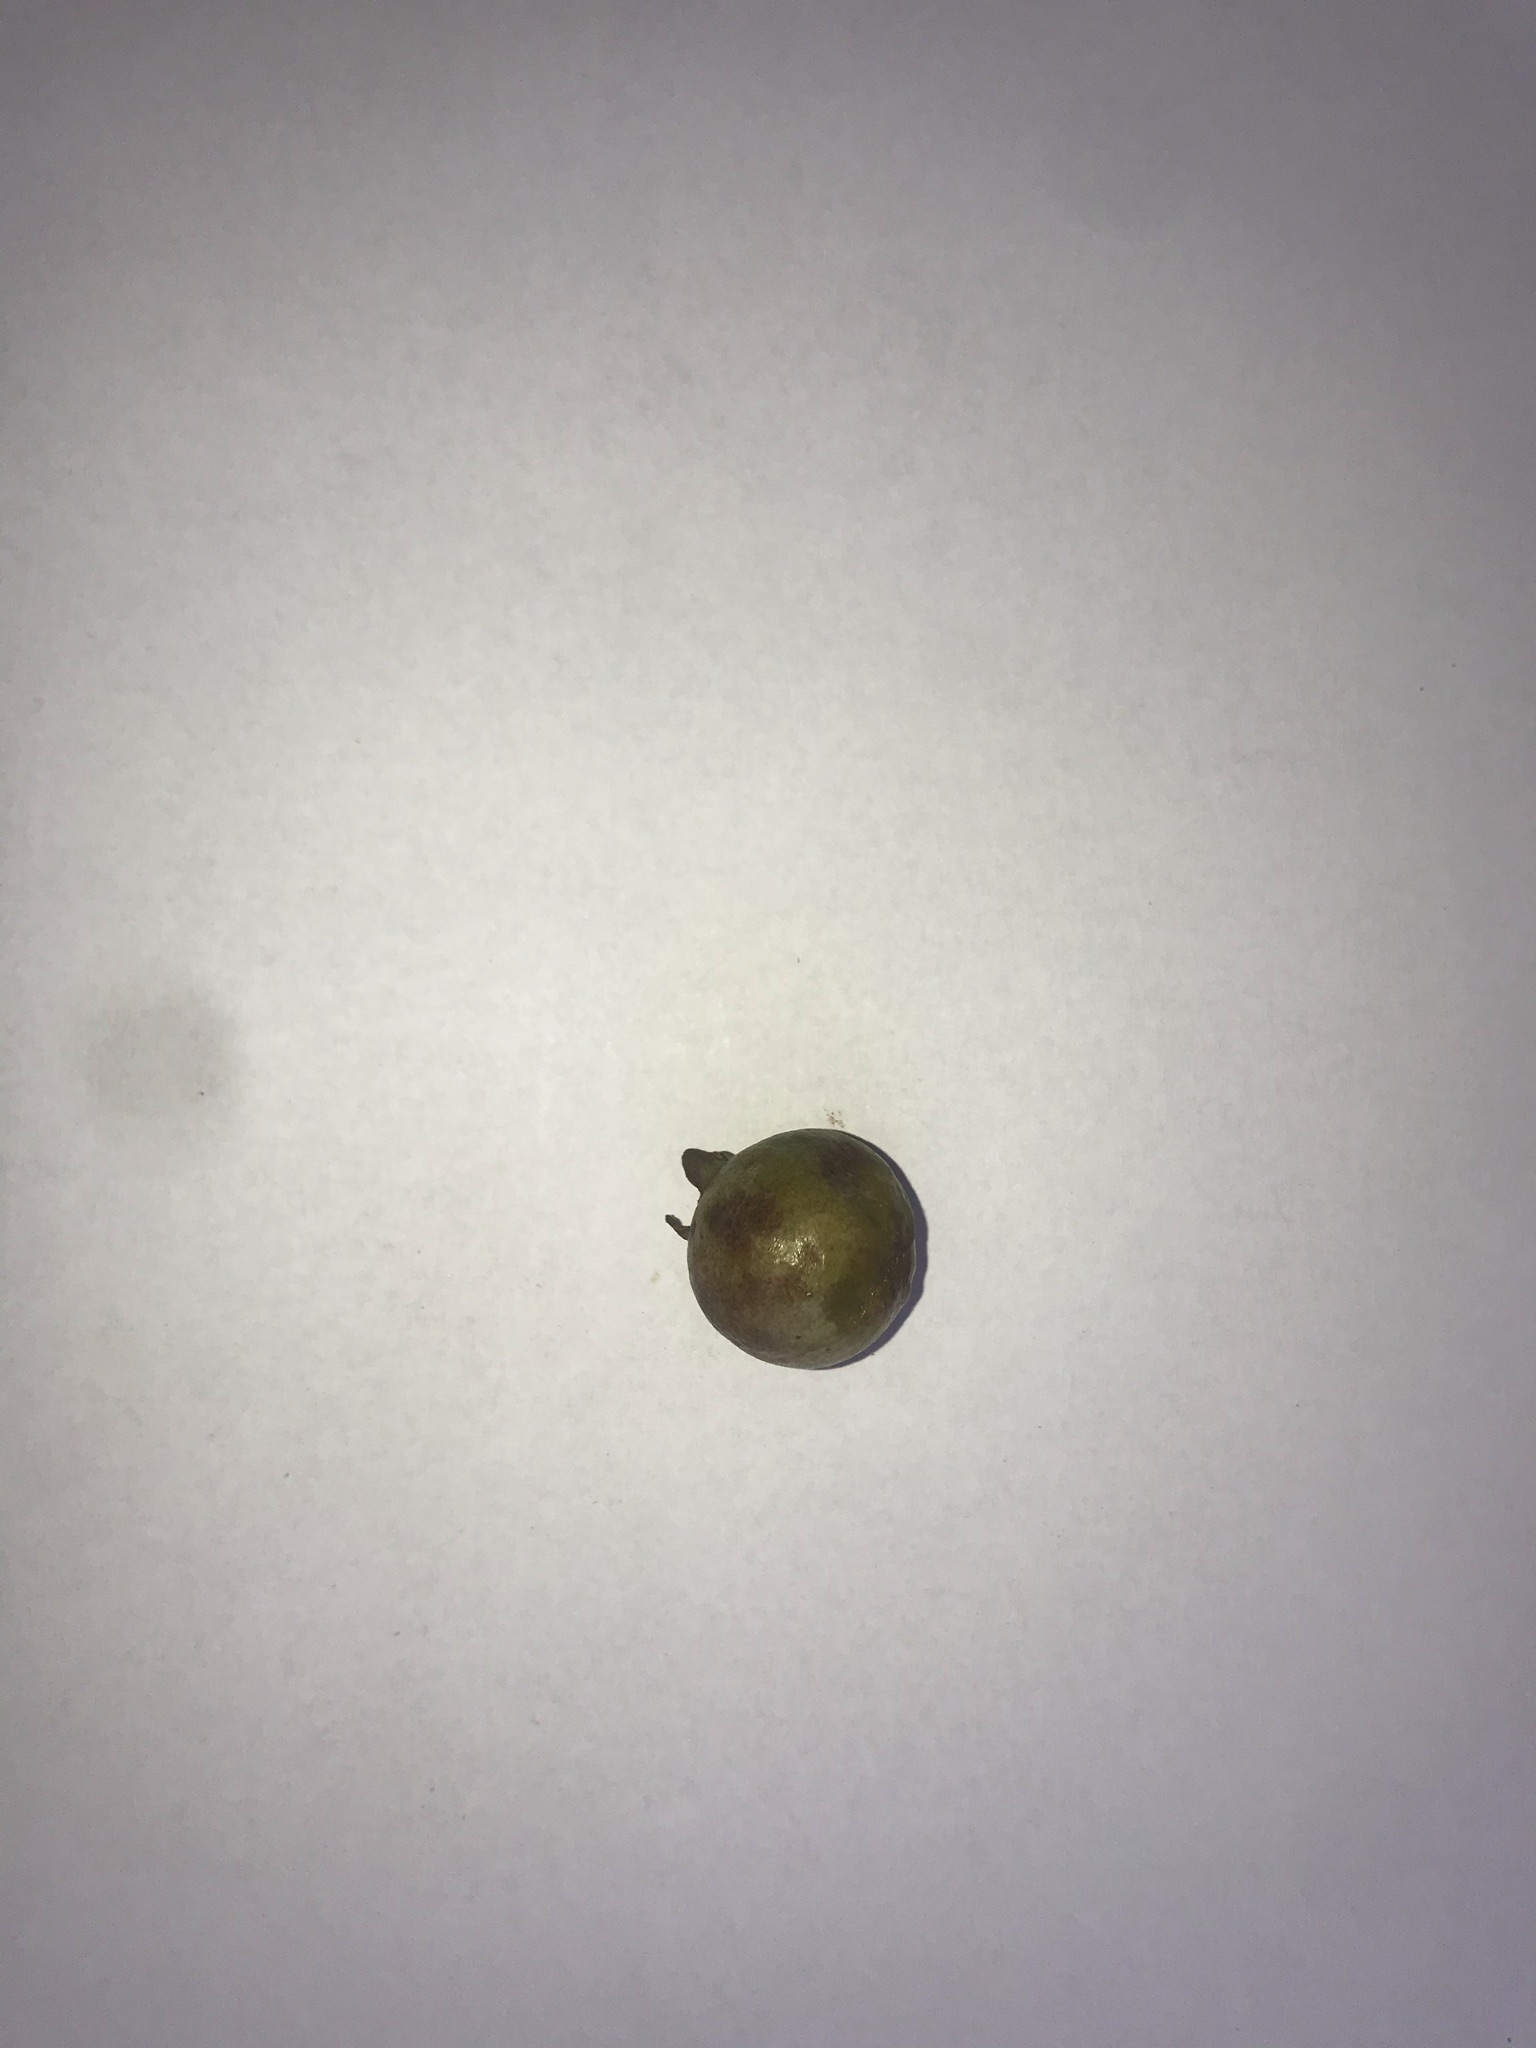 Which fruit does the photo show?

gabiroba
